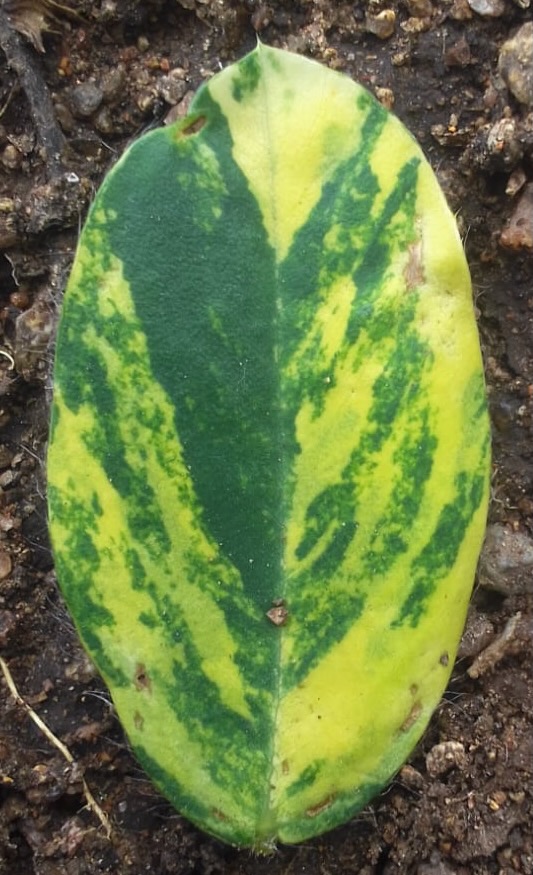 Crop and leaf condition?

peanut, groundnut rosette virus
